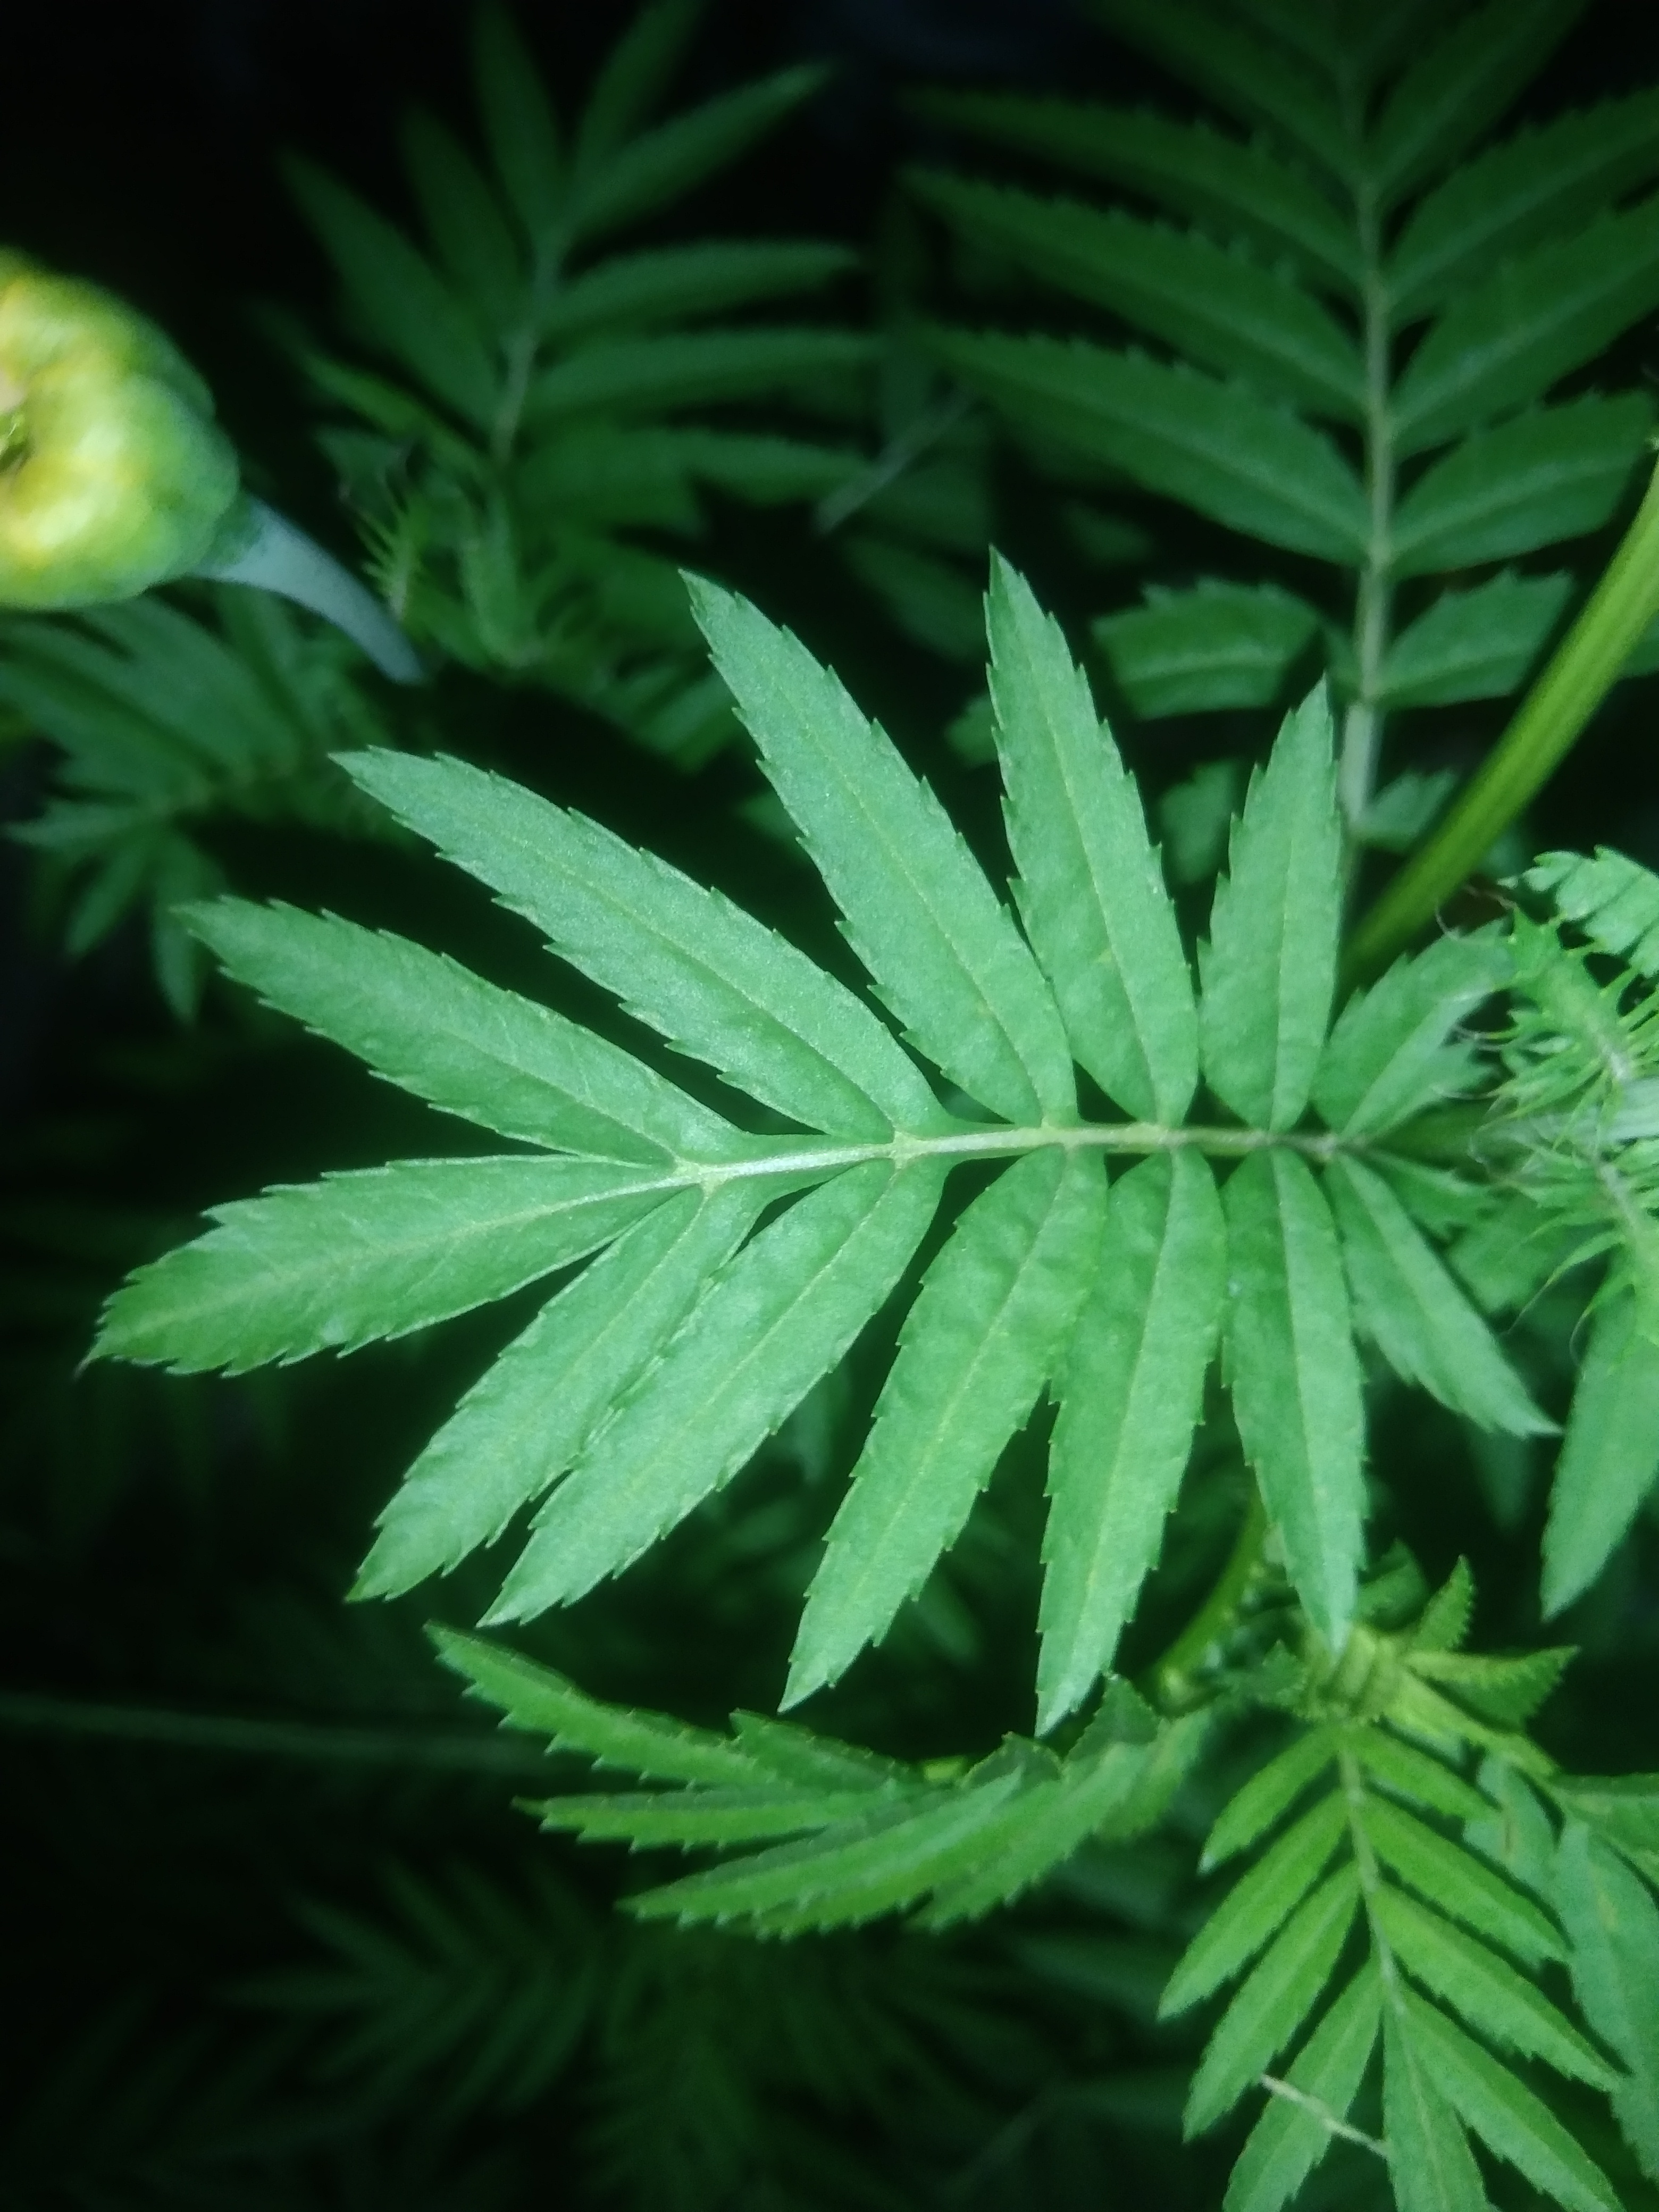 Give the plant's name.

marigold
